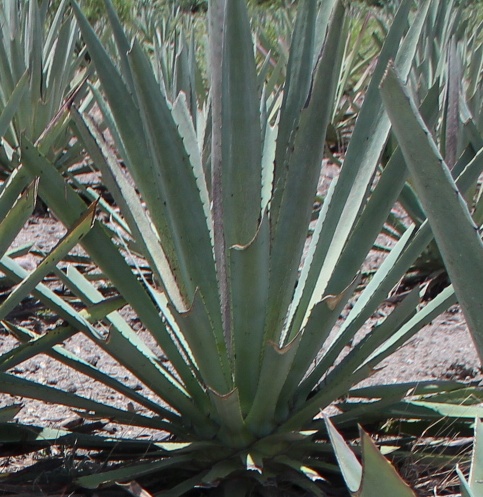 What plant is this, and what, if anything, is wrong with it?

agave, healthy
